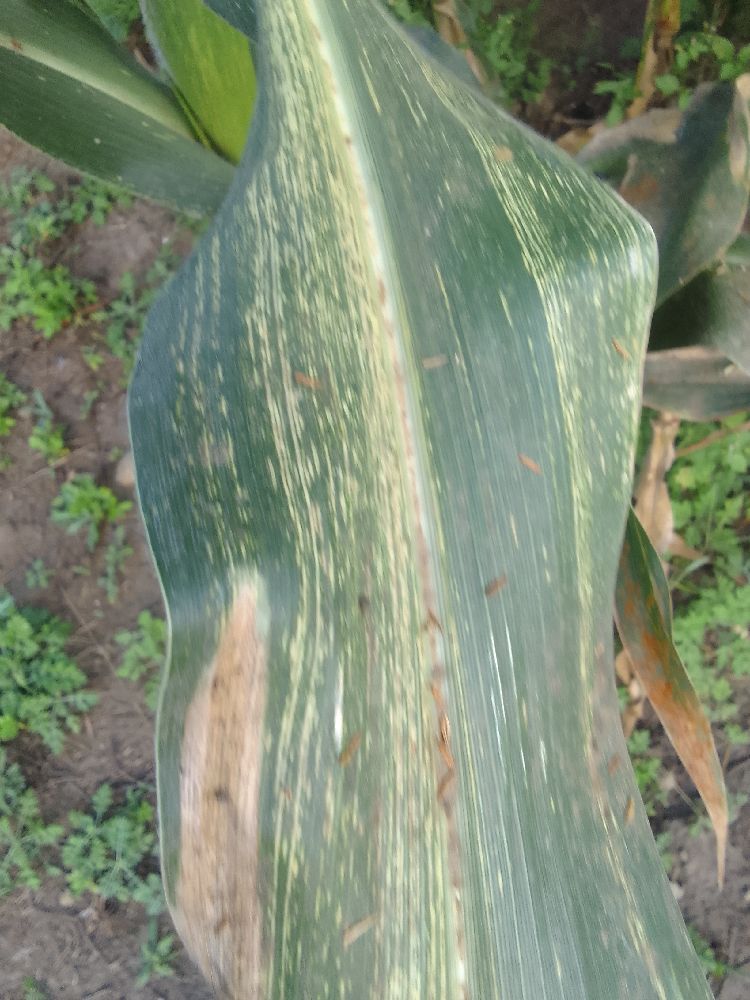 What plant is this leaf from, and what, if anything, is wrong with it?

maize, maize streak virus
